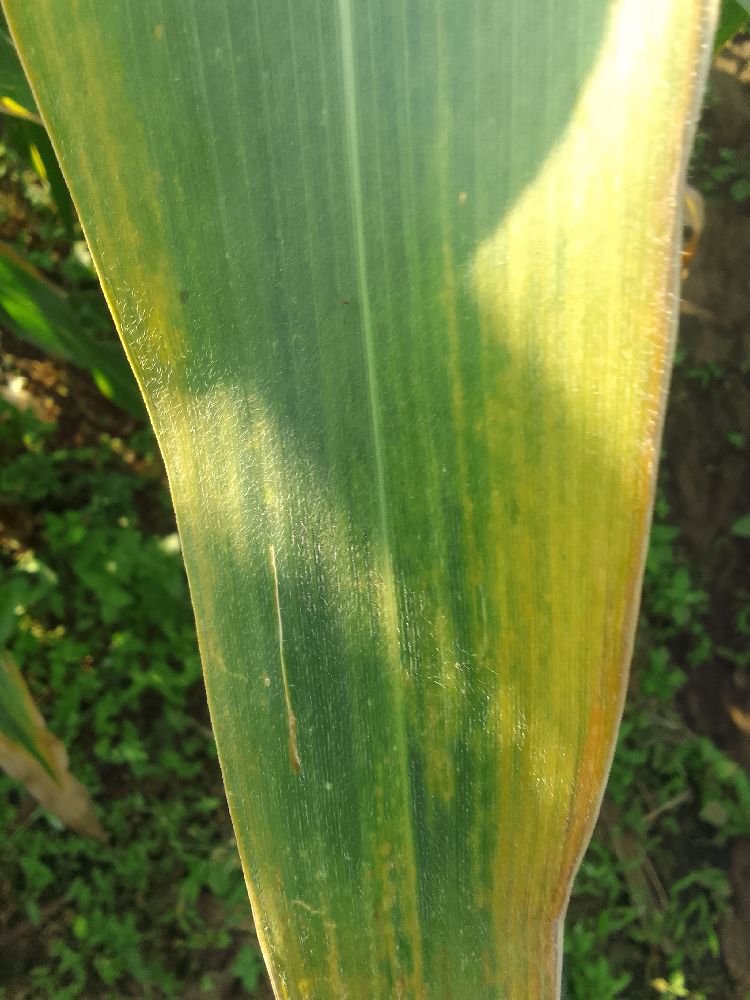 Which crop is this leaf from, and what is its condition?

maize, maize lethal necrosis
